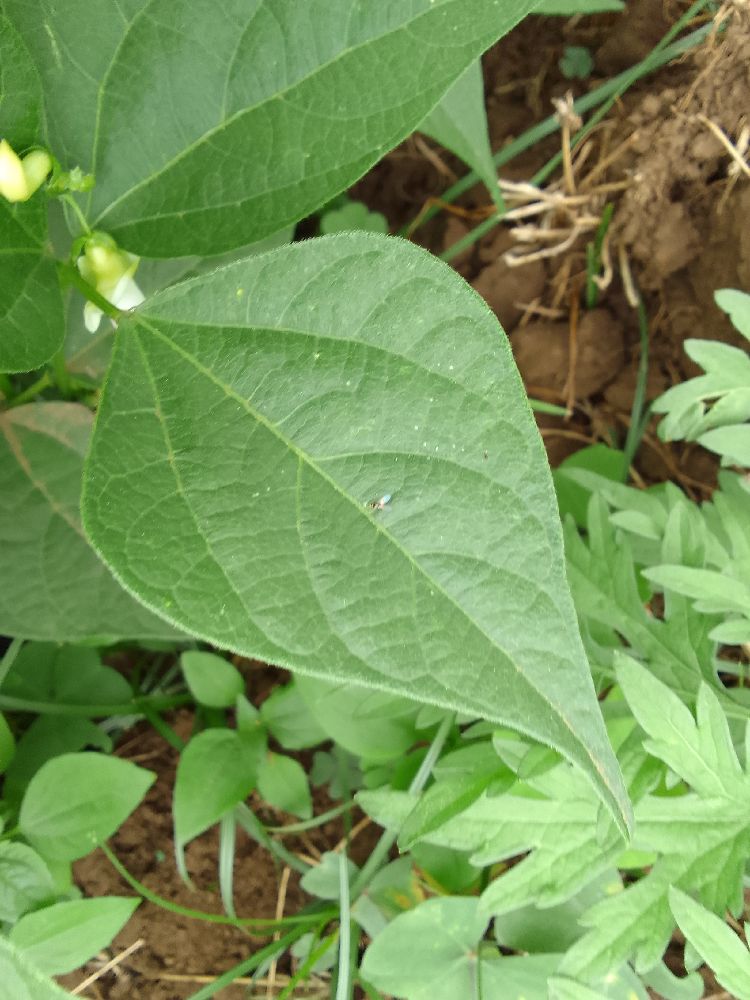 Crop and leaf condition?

common bean, healthy
